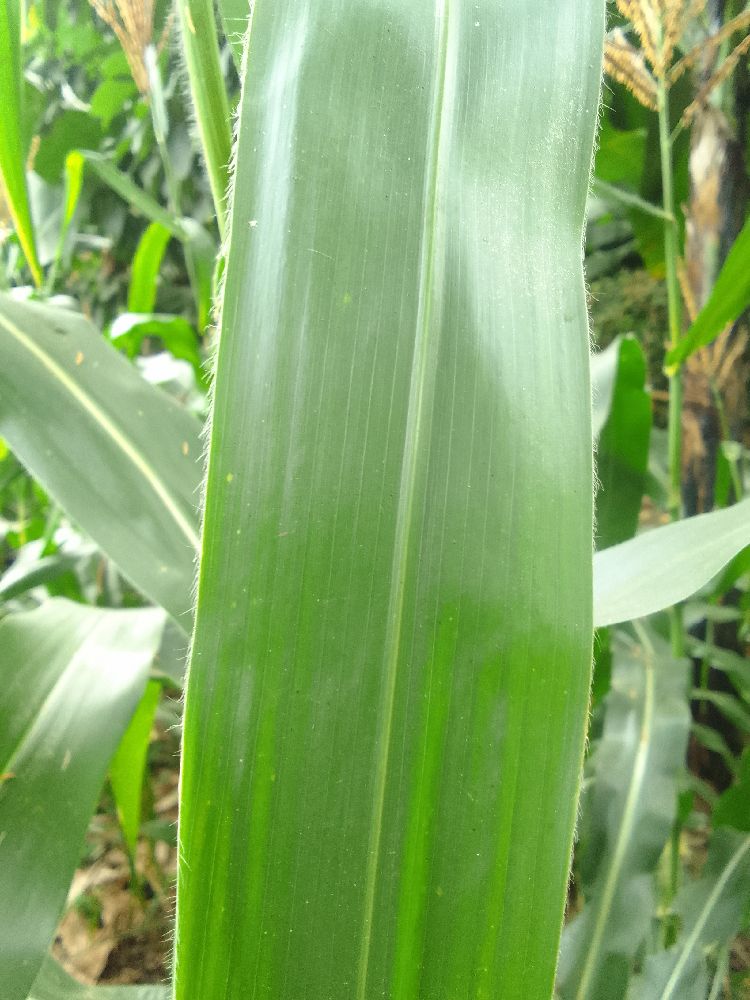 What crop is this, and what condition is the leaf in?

maize, healthy
